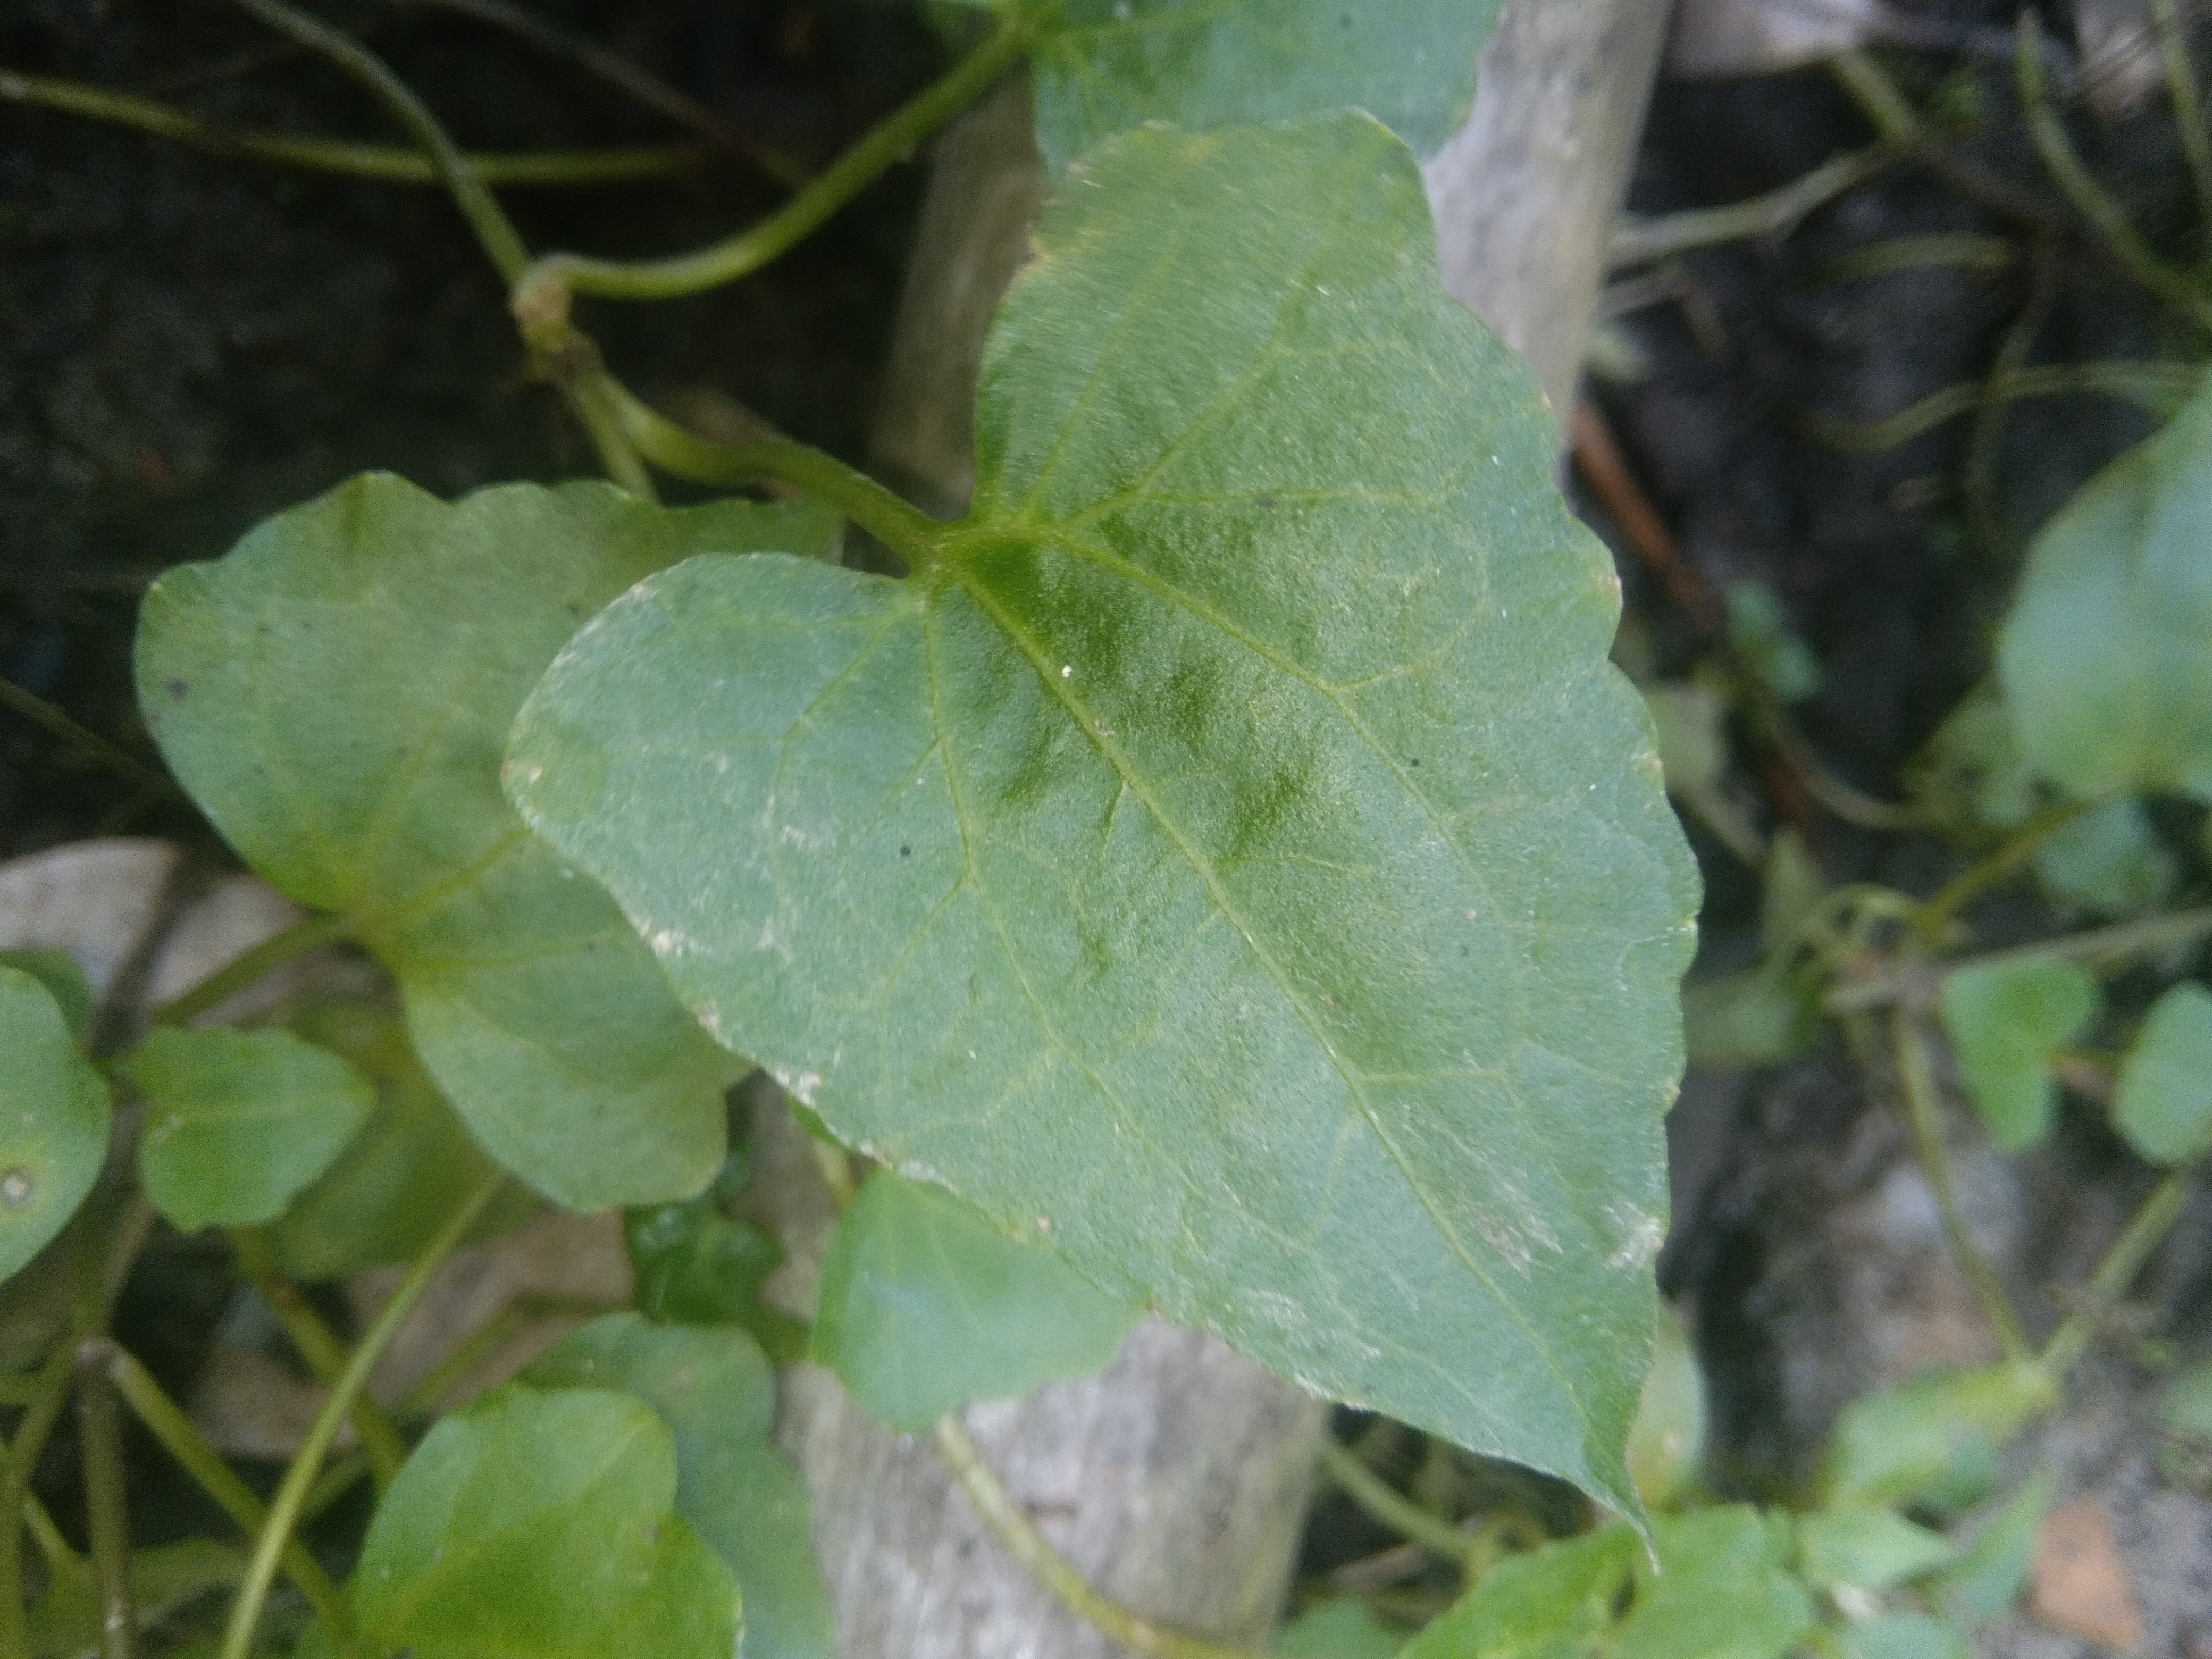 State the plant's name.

bitter vine
